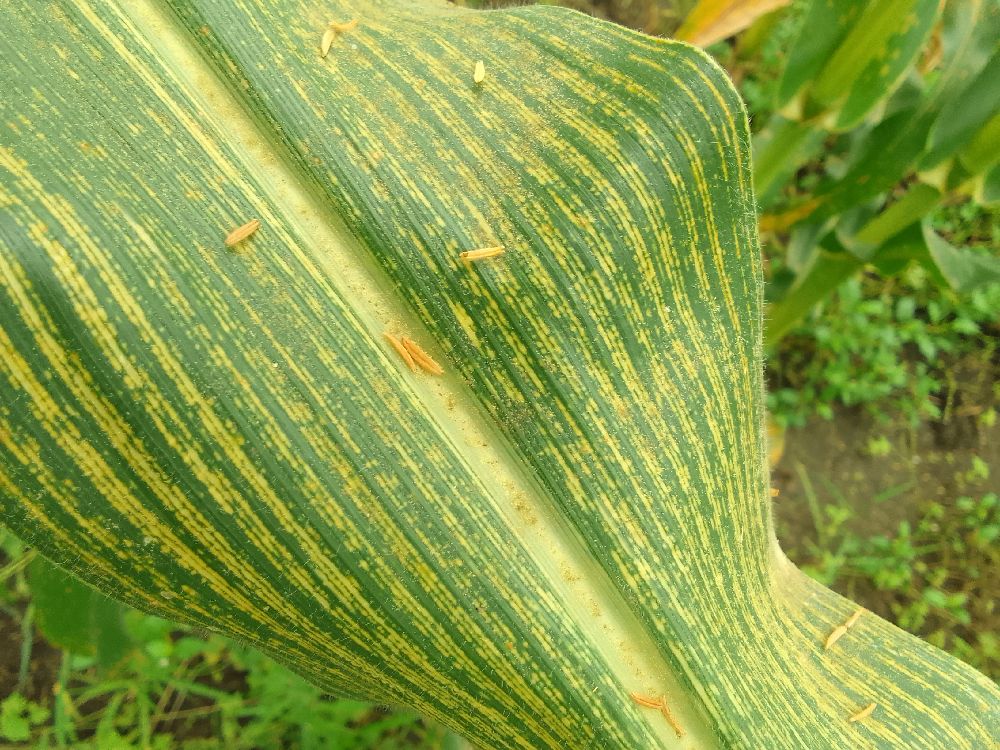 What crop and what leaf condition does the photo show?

maize, maize streak virus
